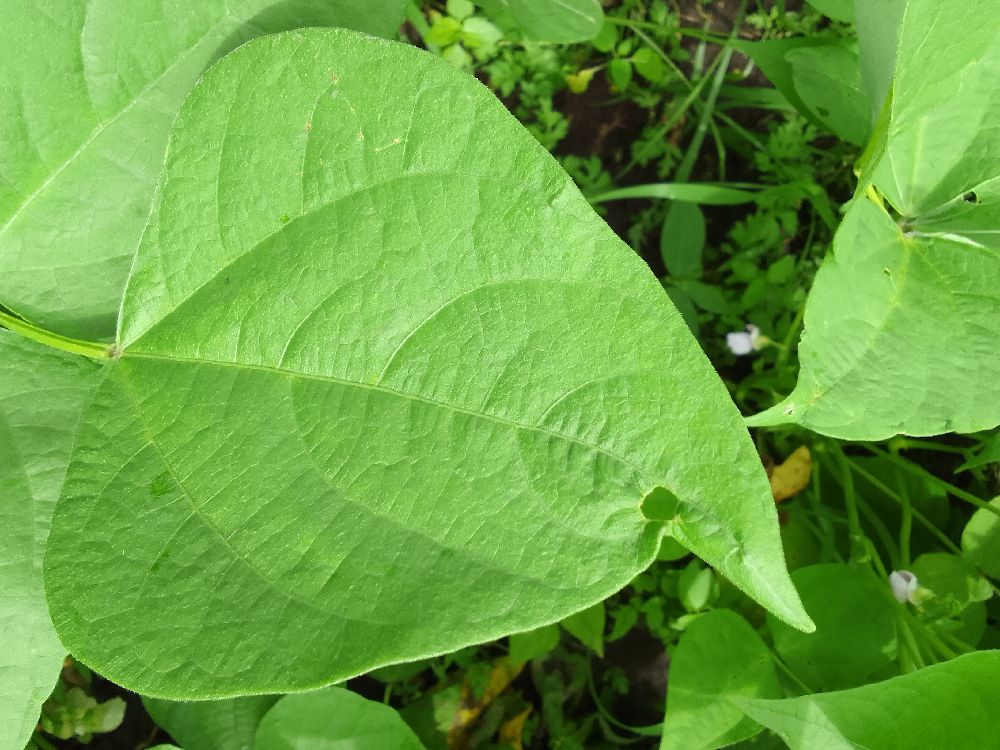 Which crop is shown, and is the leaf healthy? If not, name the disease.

common bean, healthy
